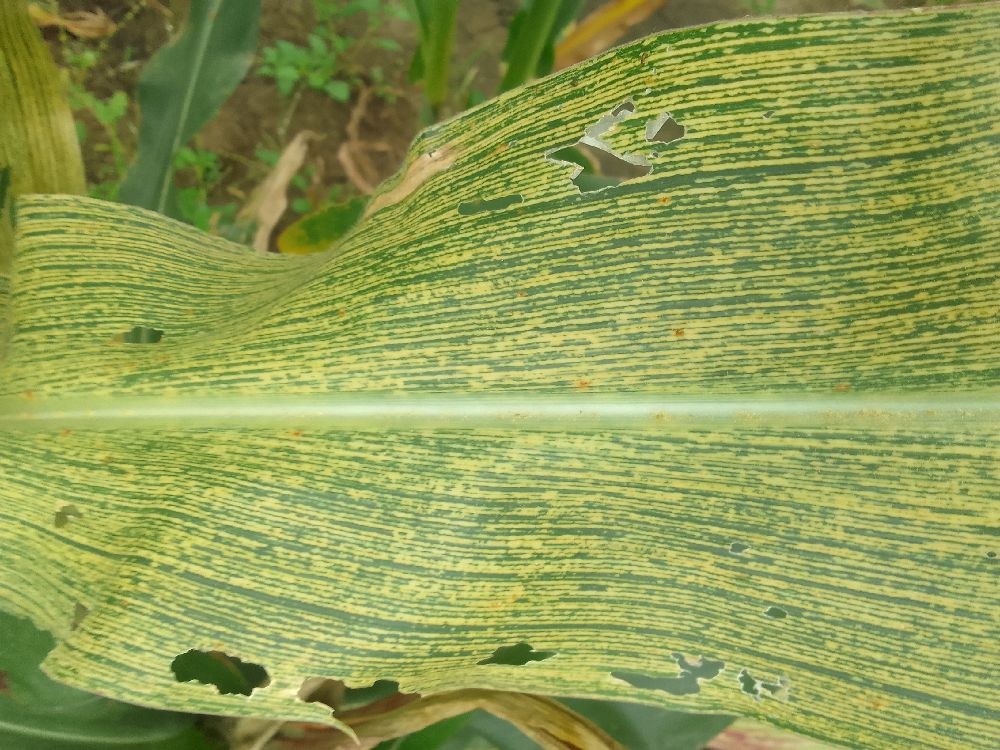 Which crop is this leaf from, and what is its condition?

maize, maize streak virus
